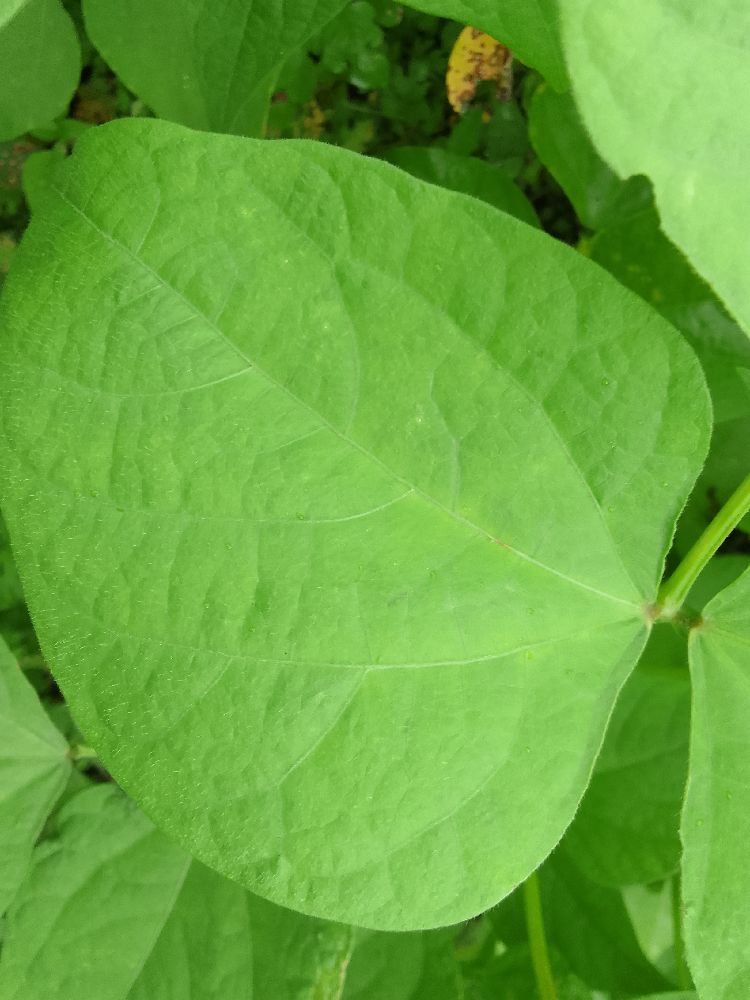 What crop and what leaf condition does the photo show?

common bean, healthy
